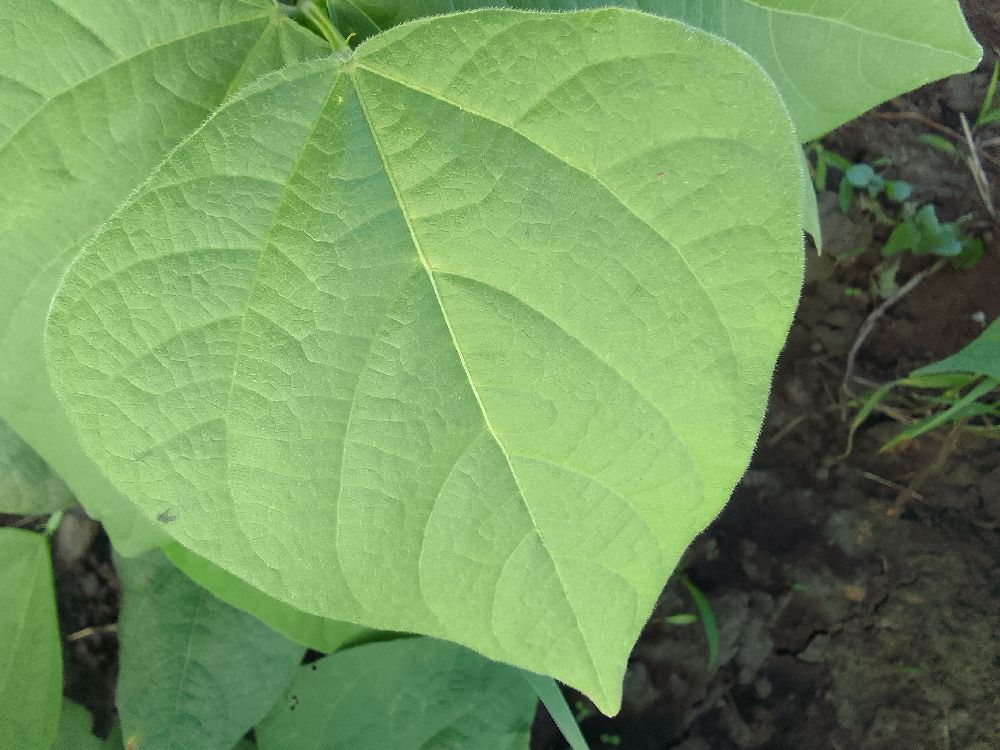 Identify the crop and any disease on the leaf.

common bean, healthy
